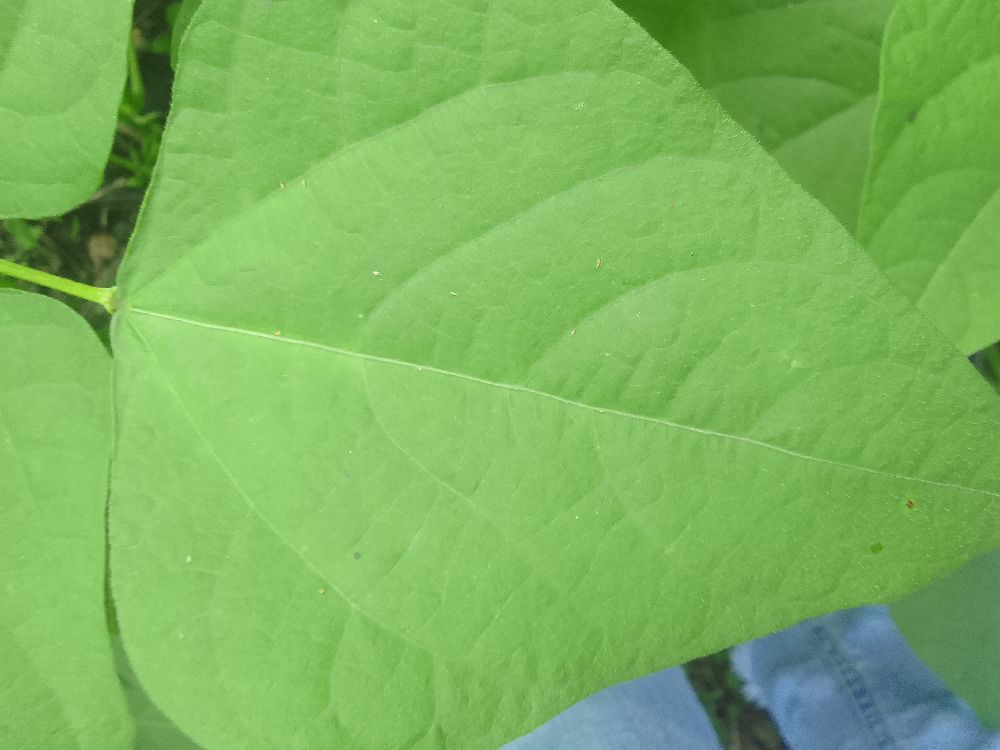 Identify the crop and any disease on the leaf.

common bean, healthy
